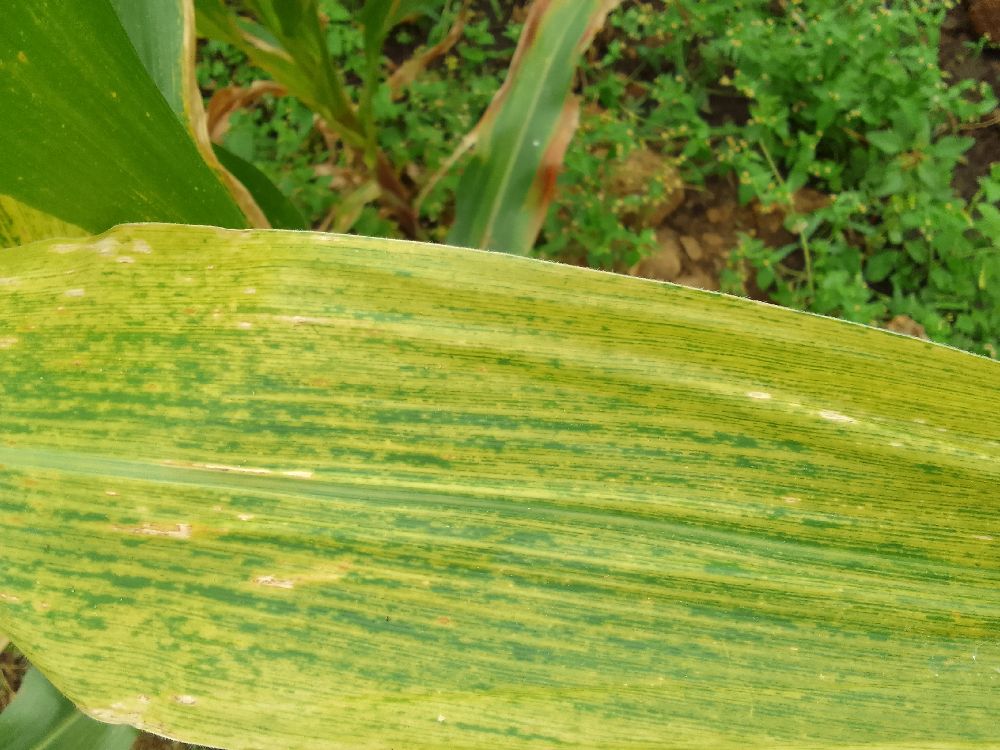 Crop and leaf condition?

maize, maize lethal necrosis
